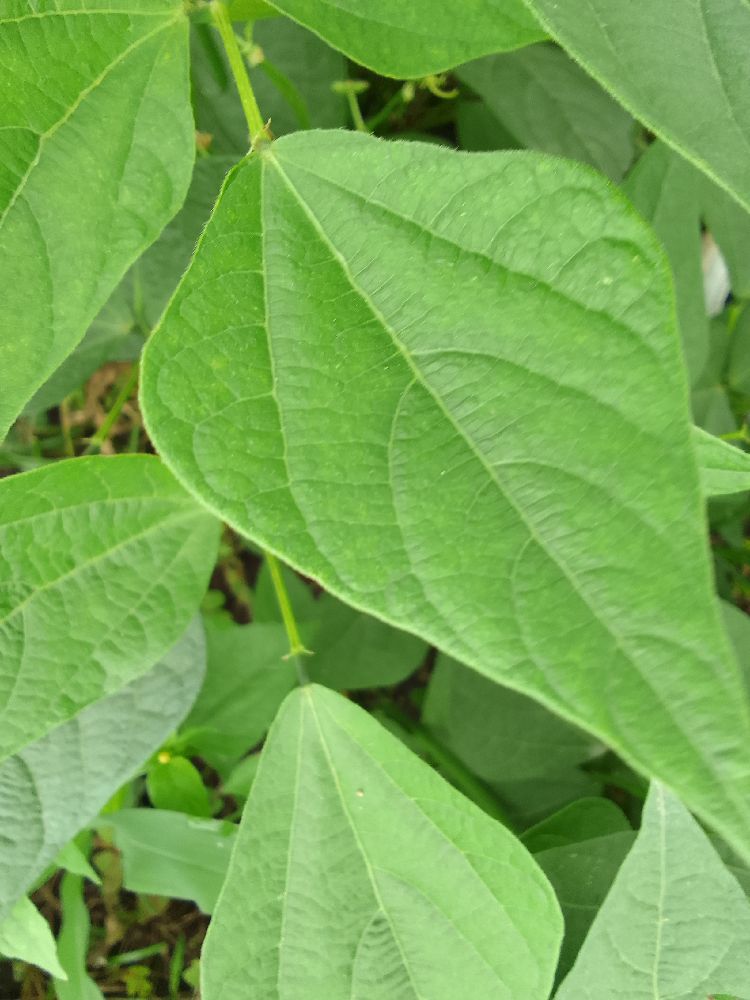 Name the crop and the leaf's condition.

common bean, healthy
